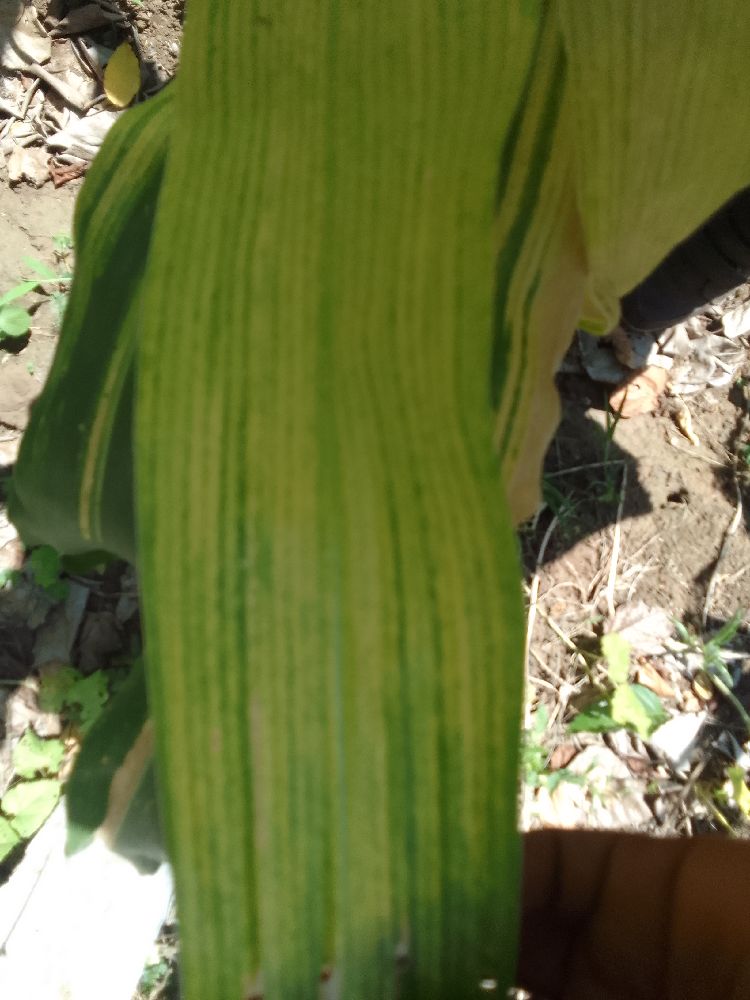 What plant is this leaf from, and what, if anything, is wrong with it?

maize, maize lethal necrosis
